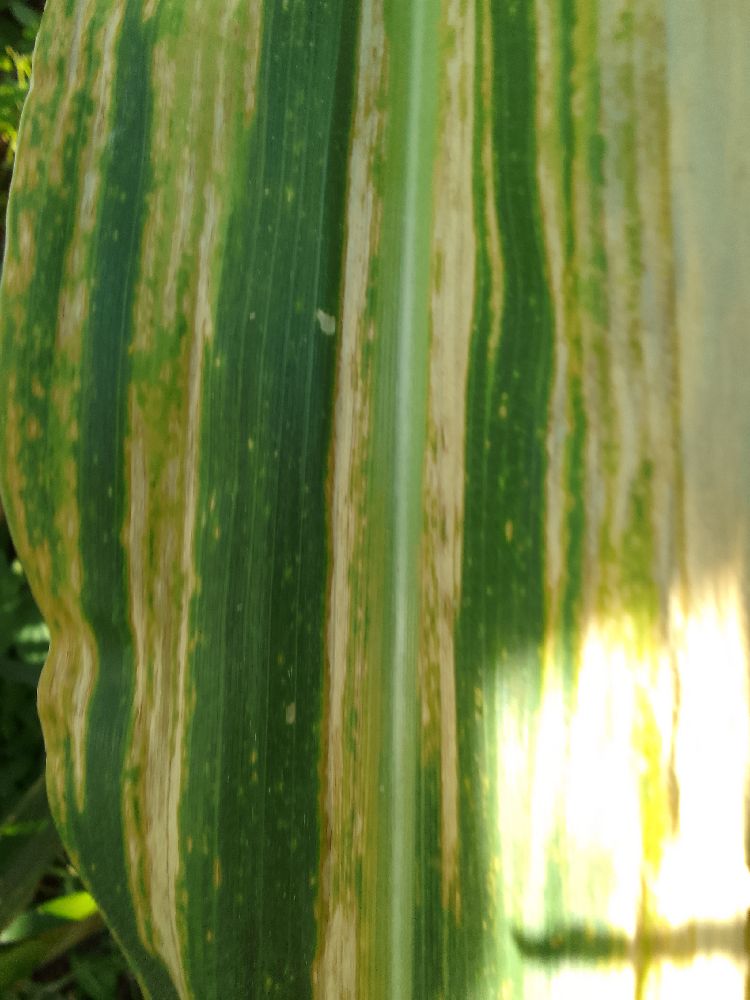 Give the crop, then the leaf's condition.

maize, maize lethal necrosis
